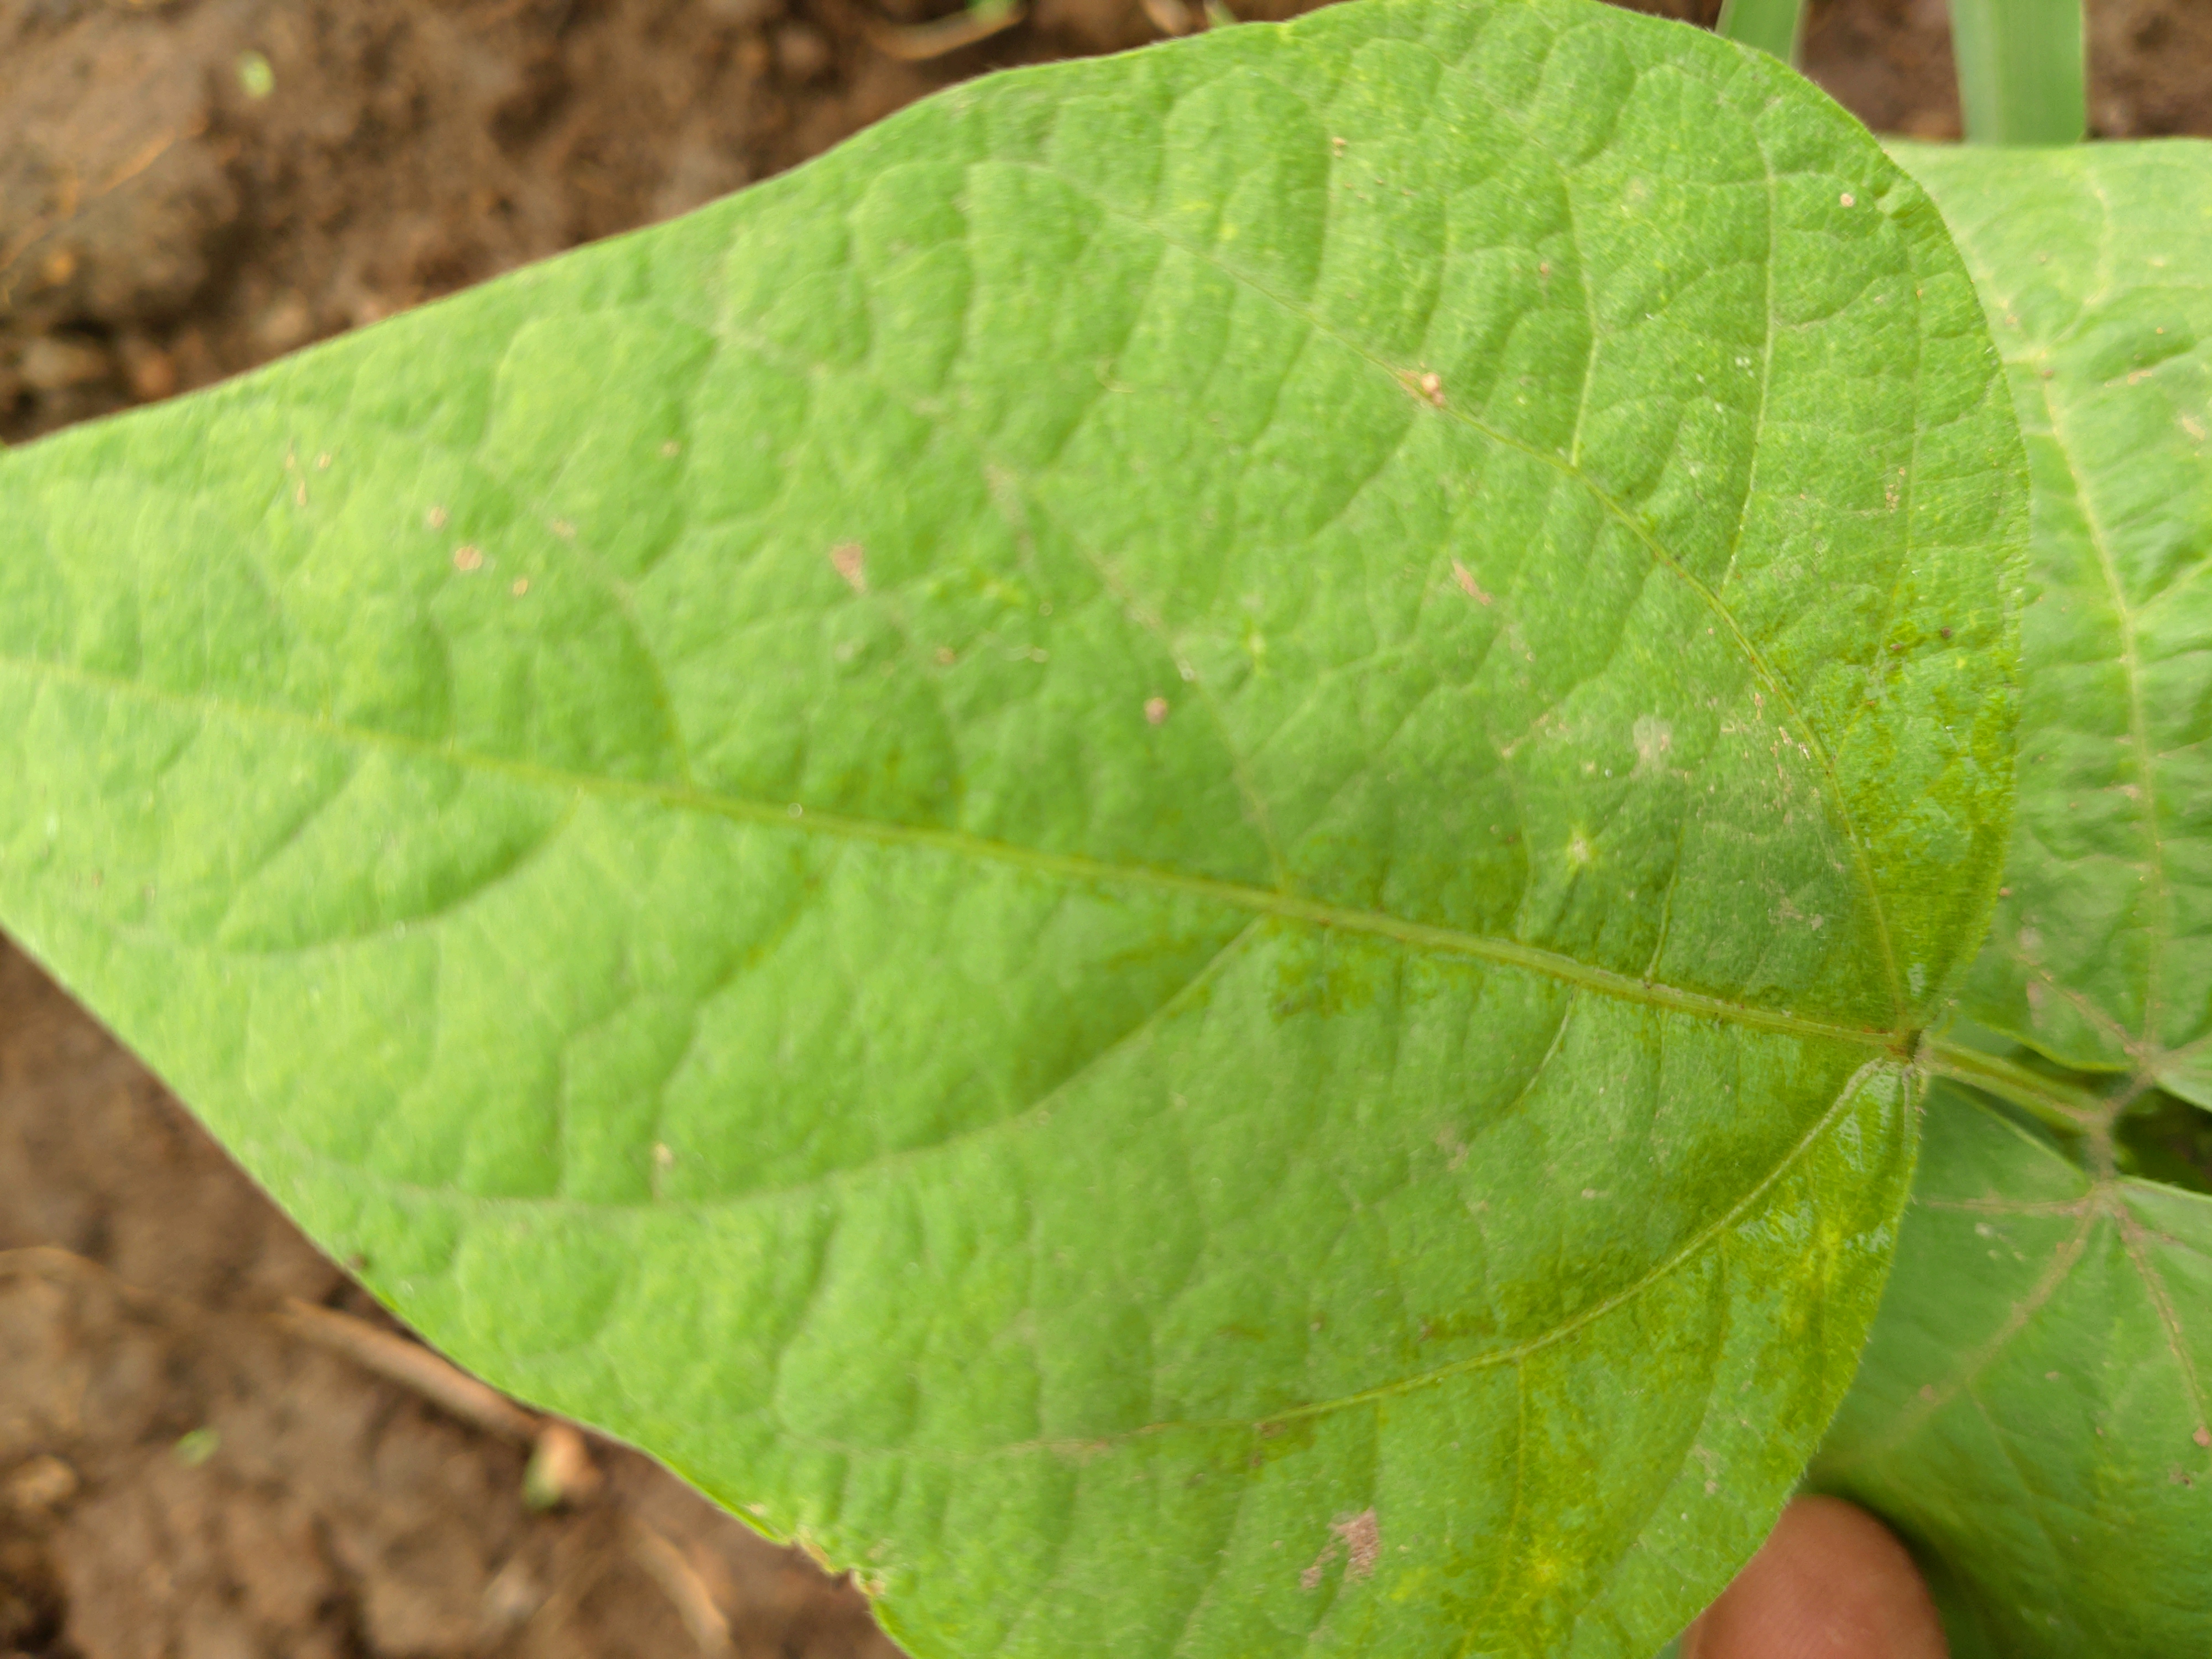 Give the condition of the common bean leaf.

healthy
